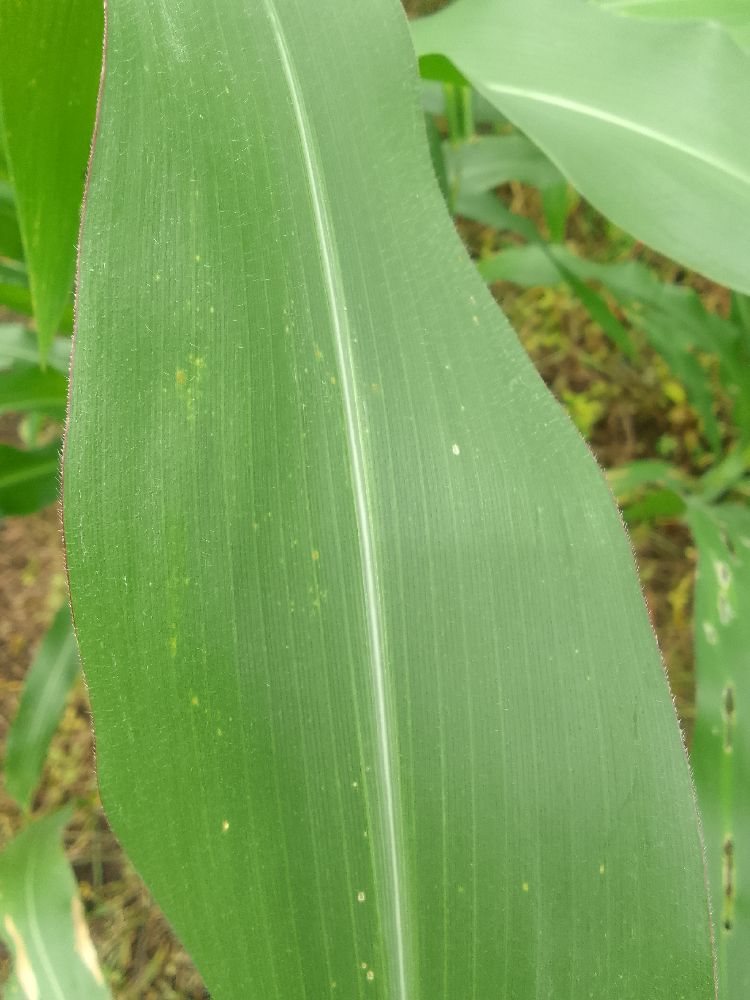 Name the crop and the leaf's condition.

maize, healthy
